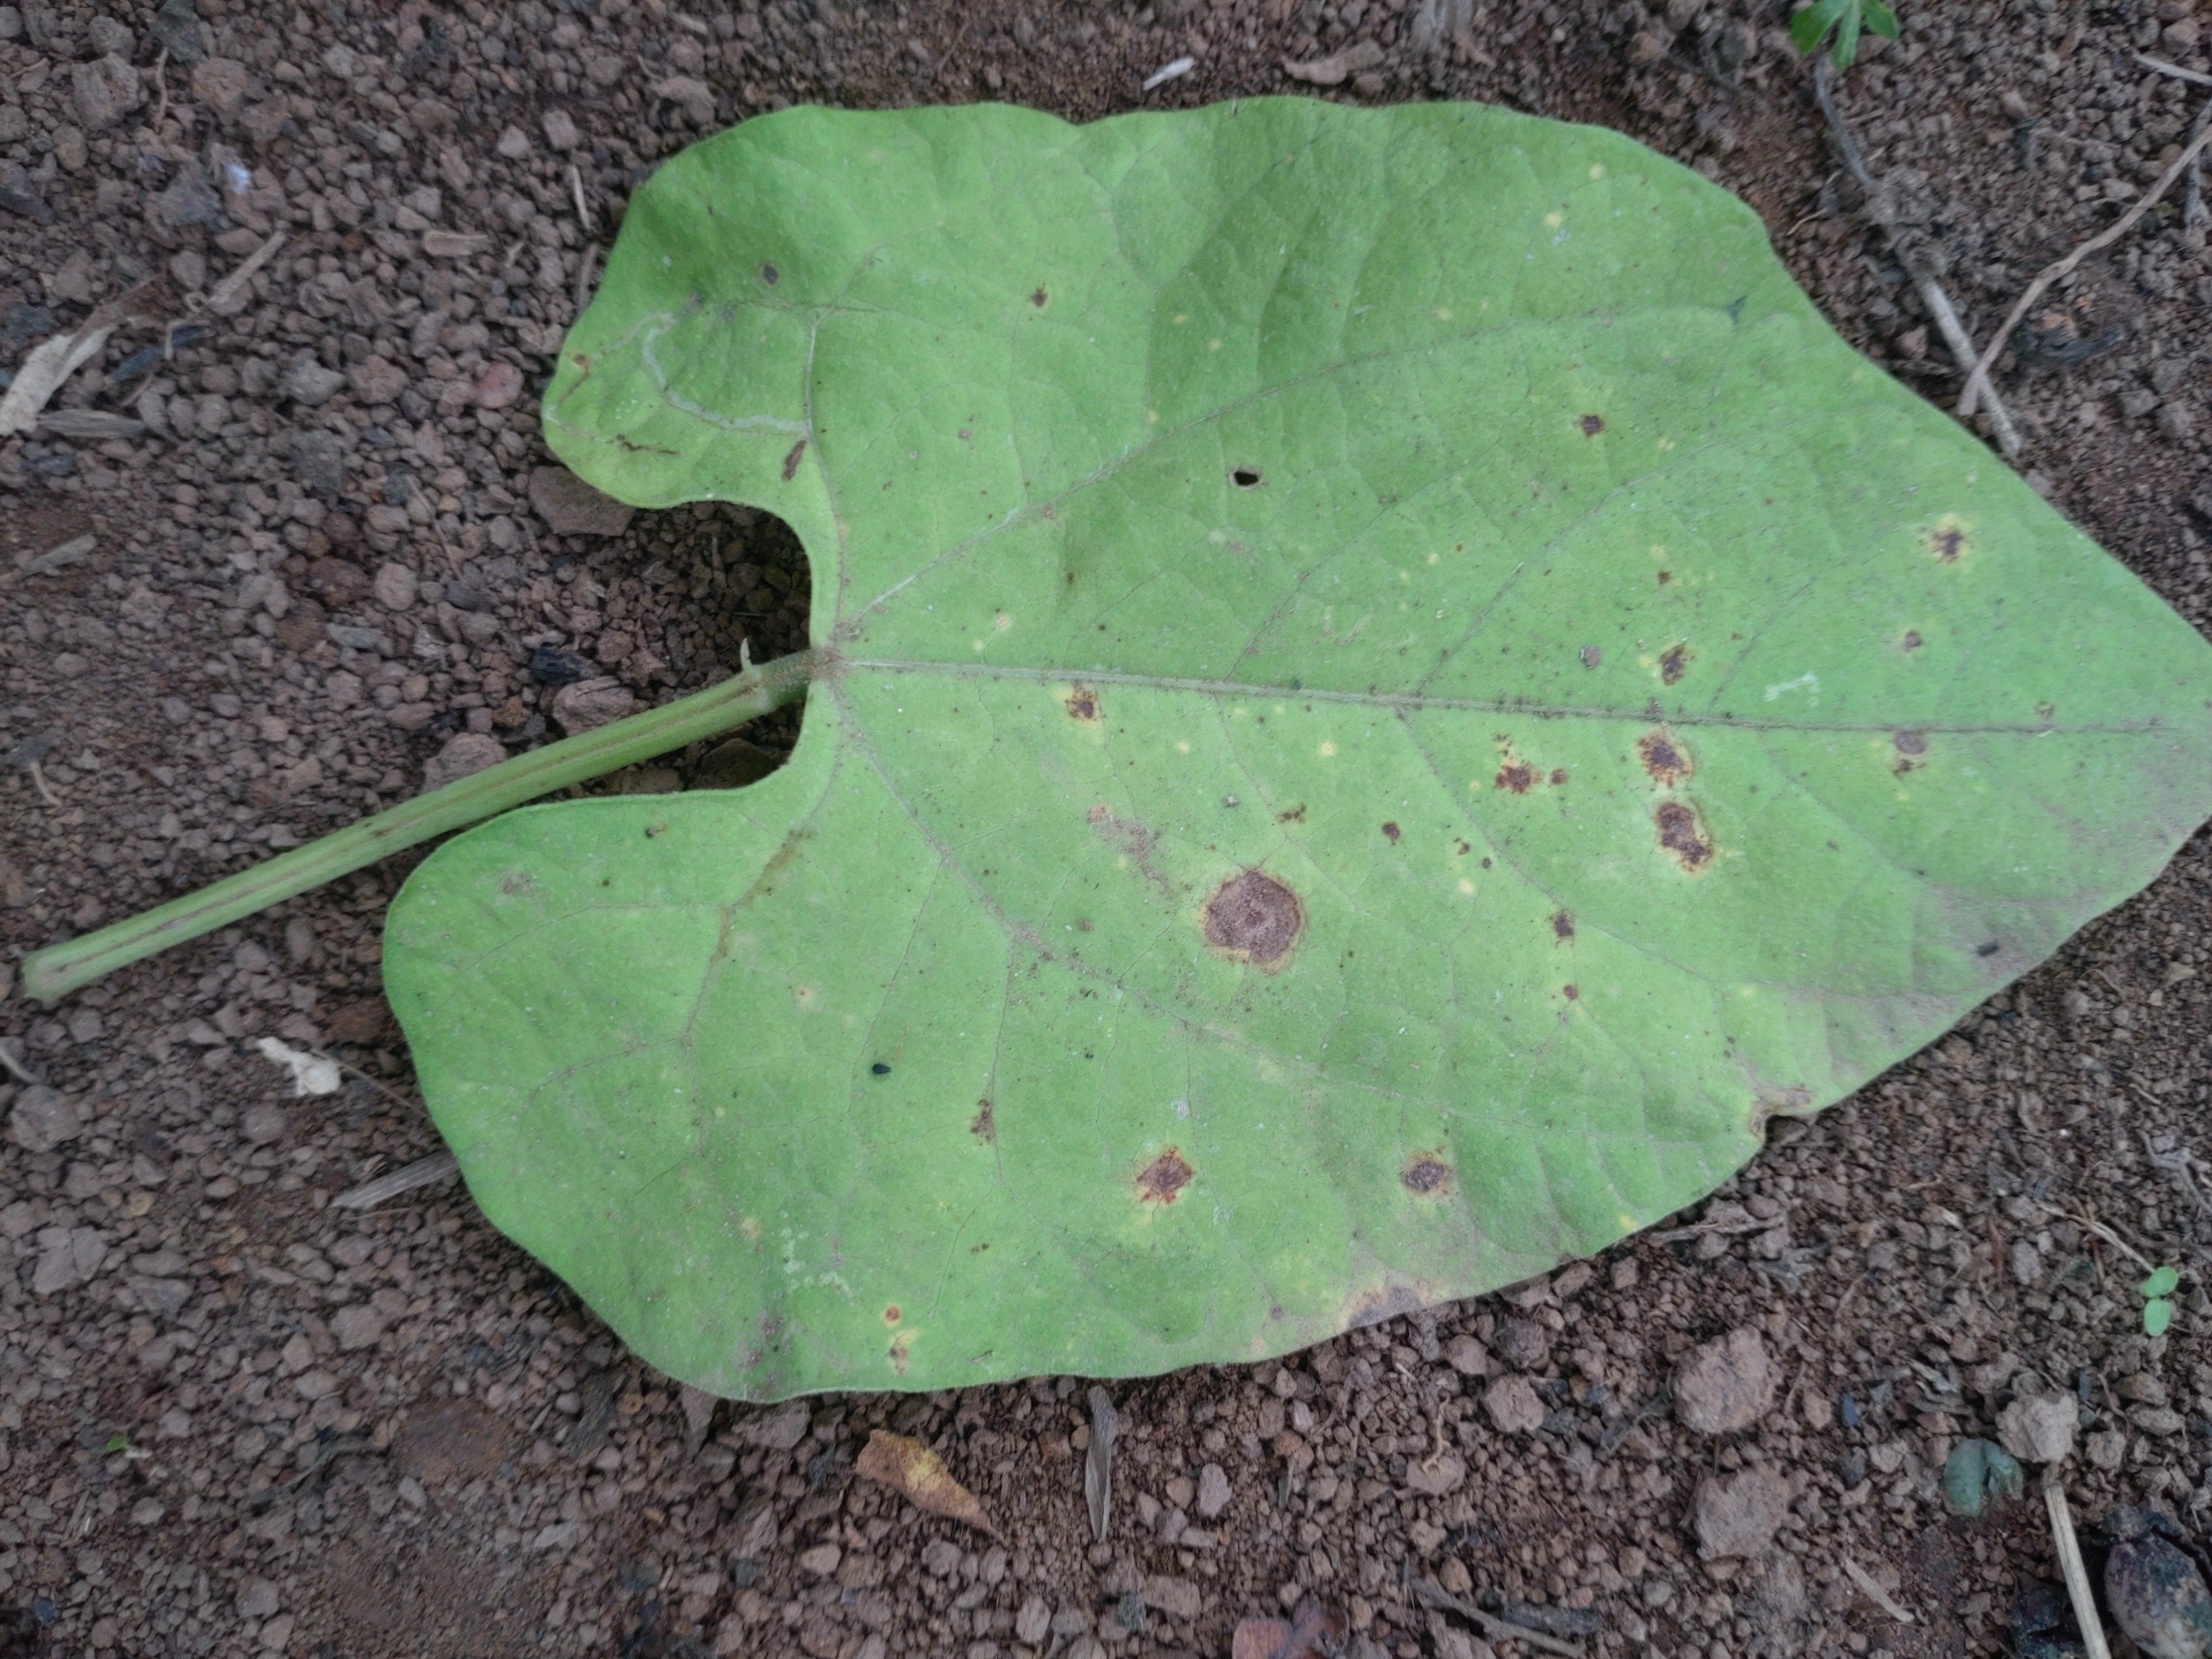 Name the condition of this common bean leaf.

rust
